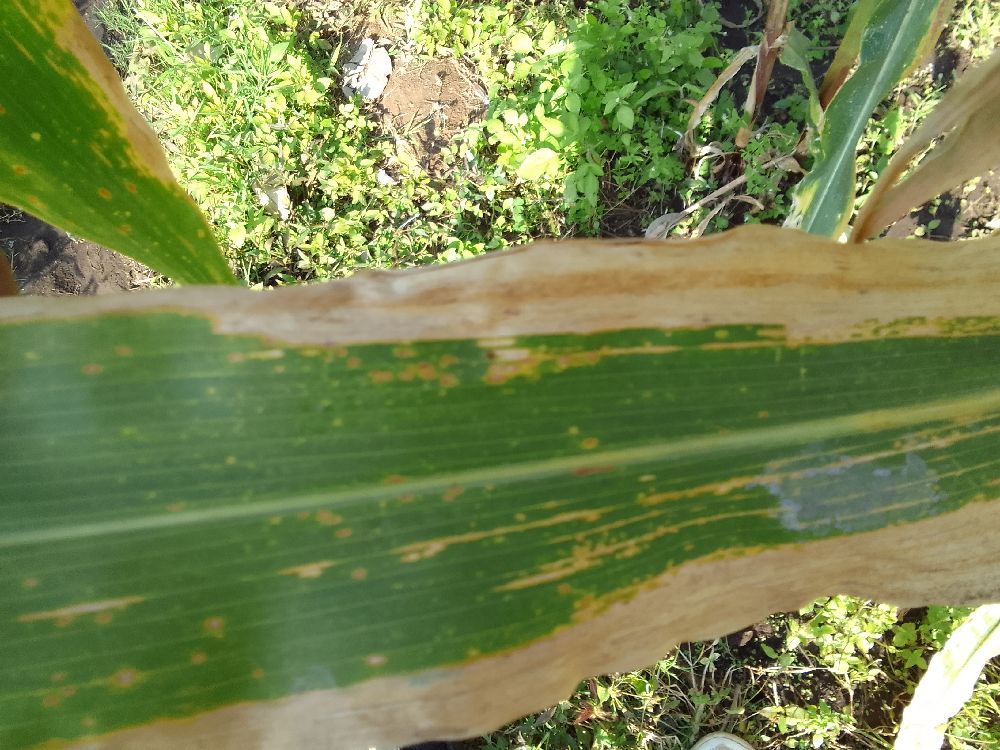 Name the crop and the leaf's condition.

maize, maize lethal necrosis
